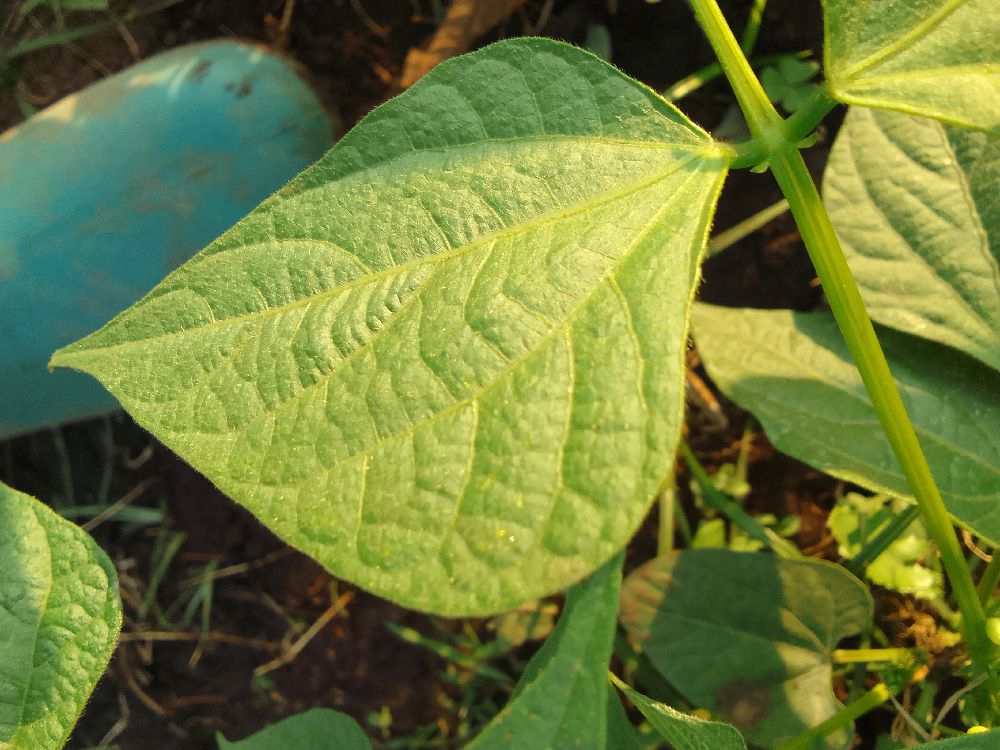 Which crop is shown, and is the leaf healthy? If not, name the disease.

common bean, healthy
